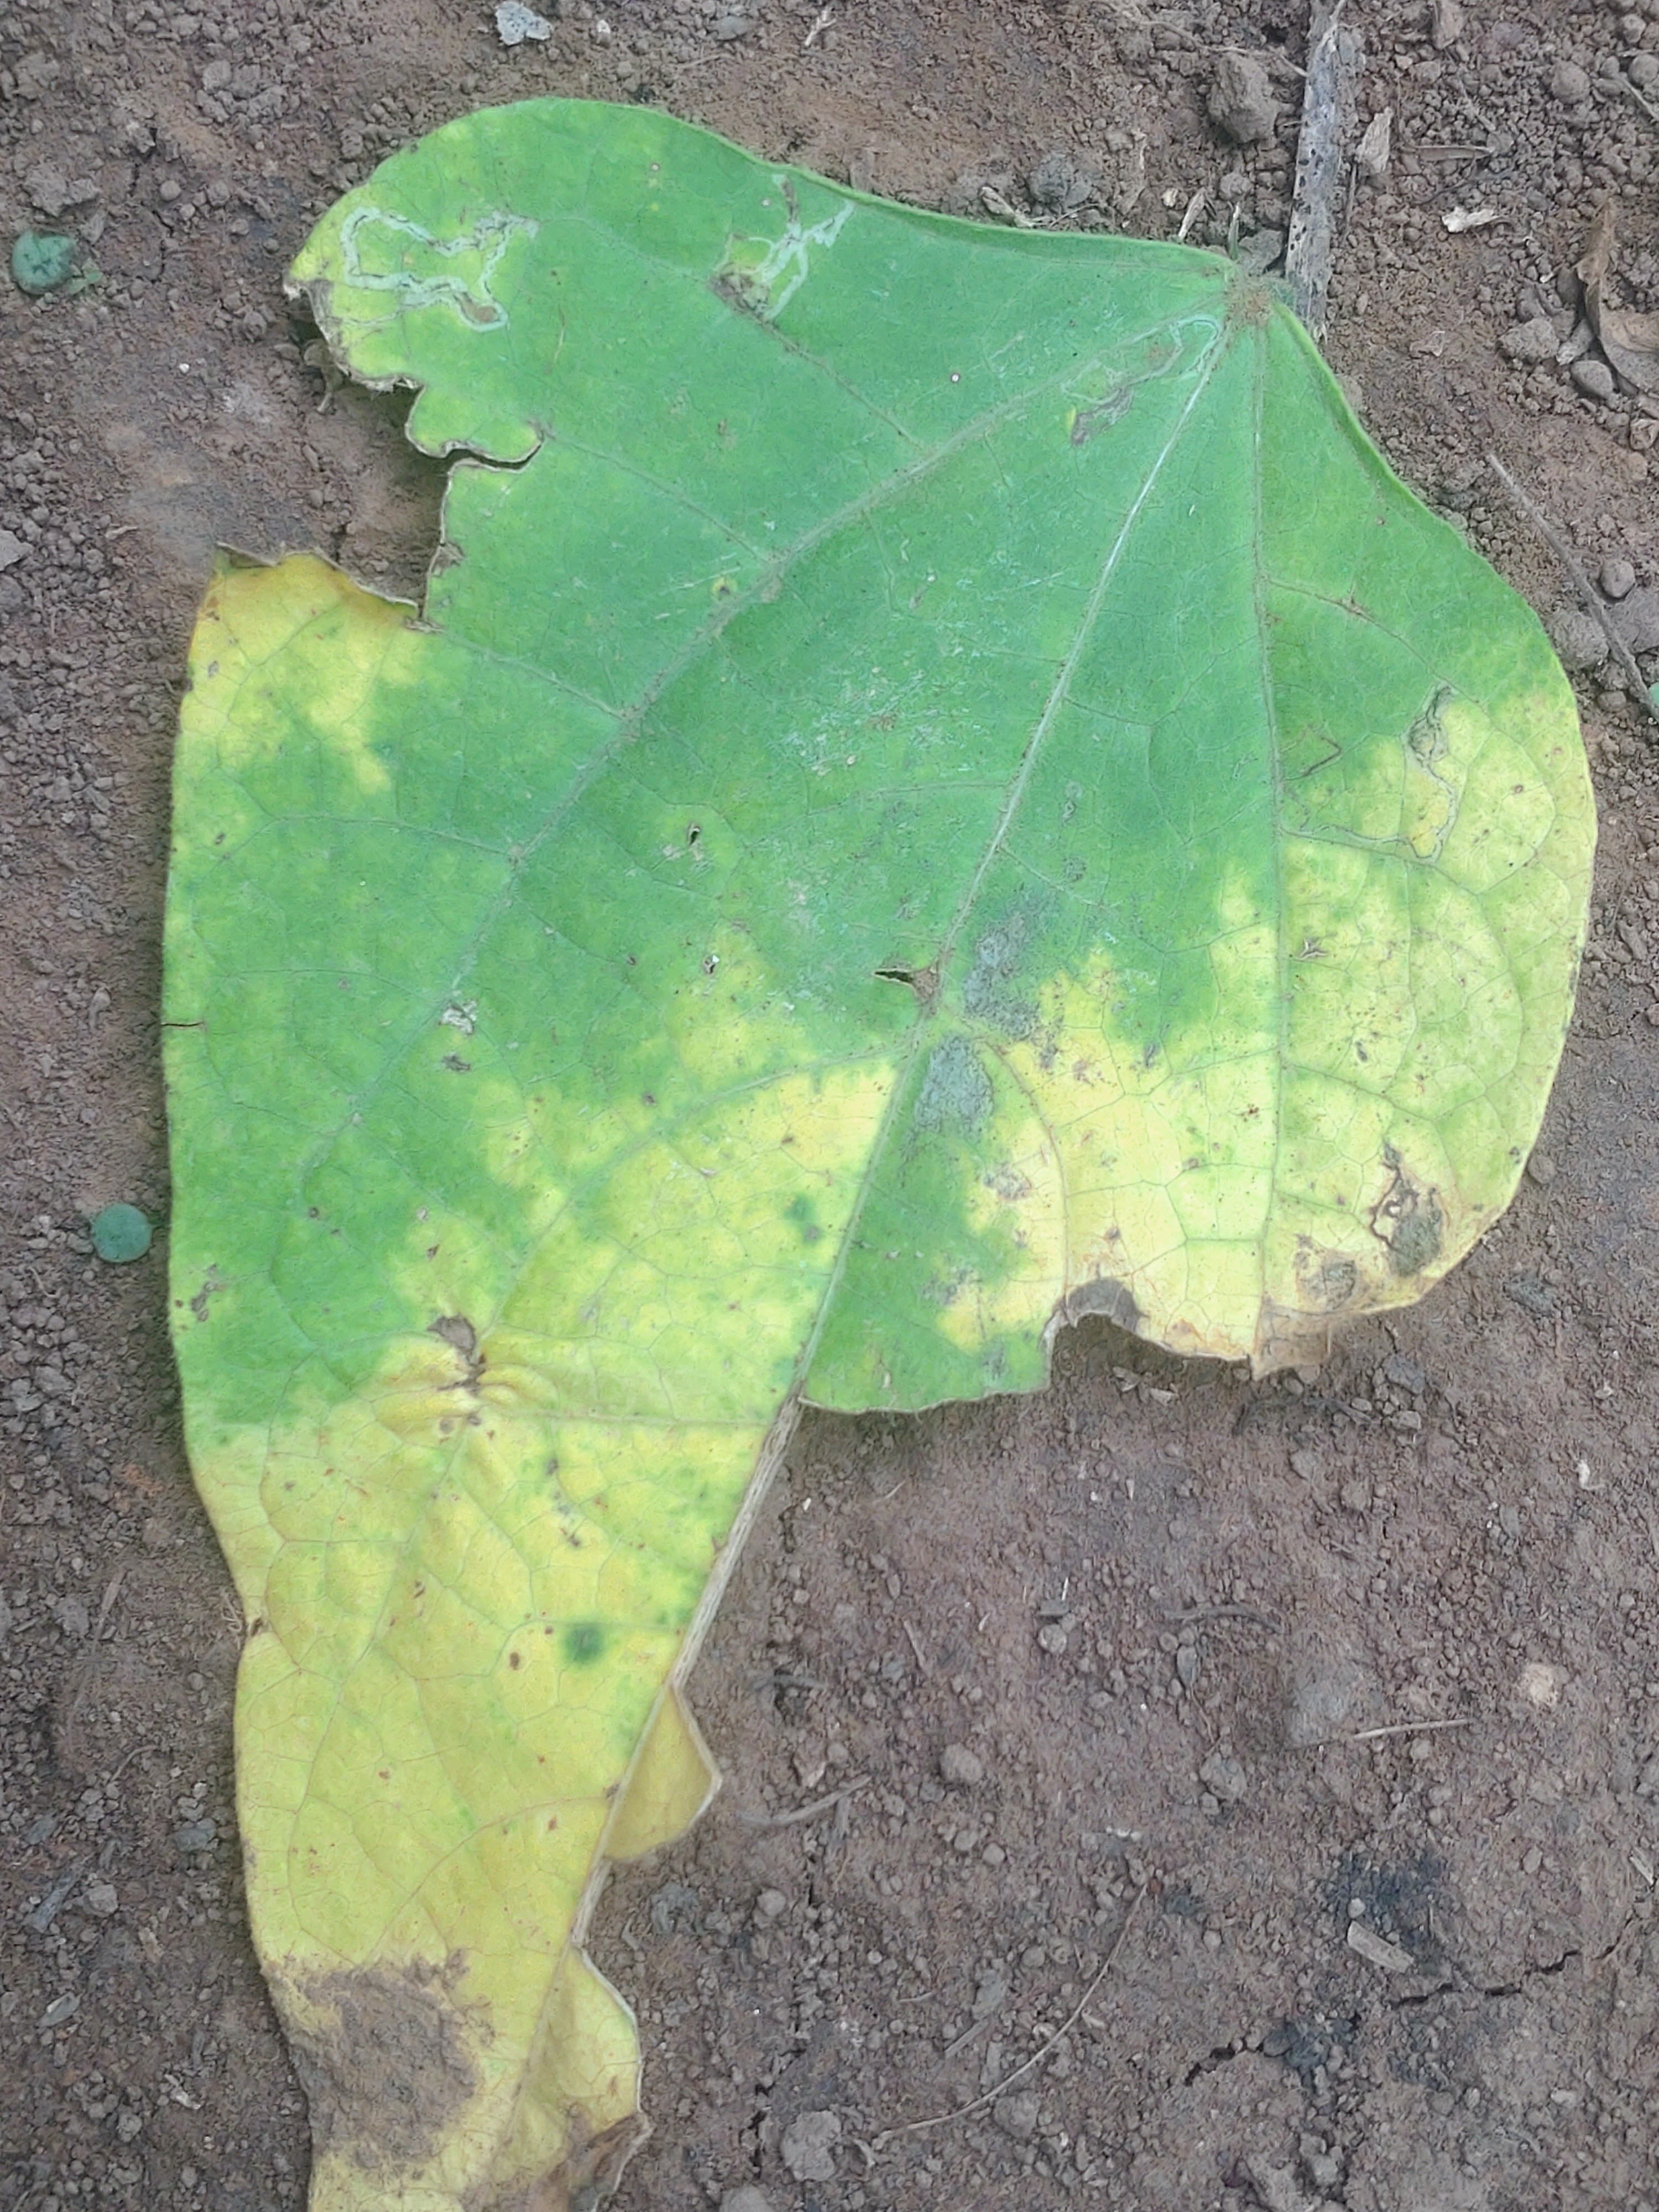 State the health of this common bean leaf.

anthracnose
